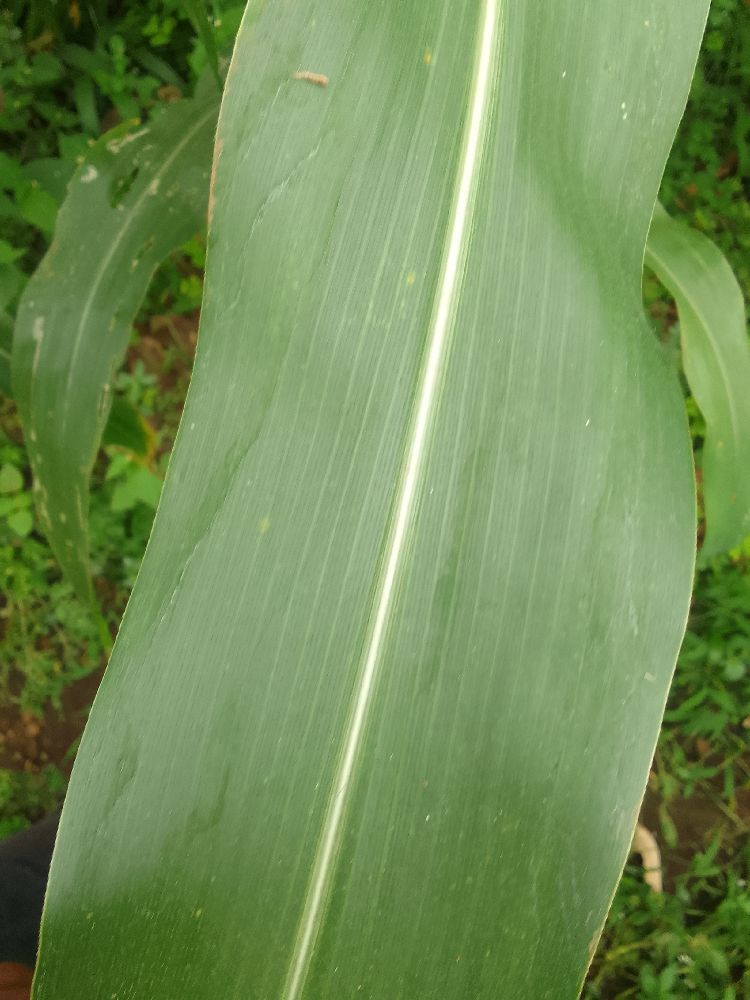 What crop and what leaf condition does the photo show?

maize, healthy
